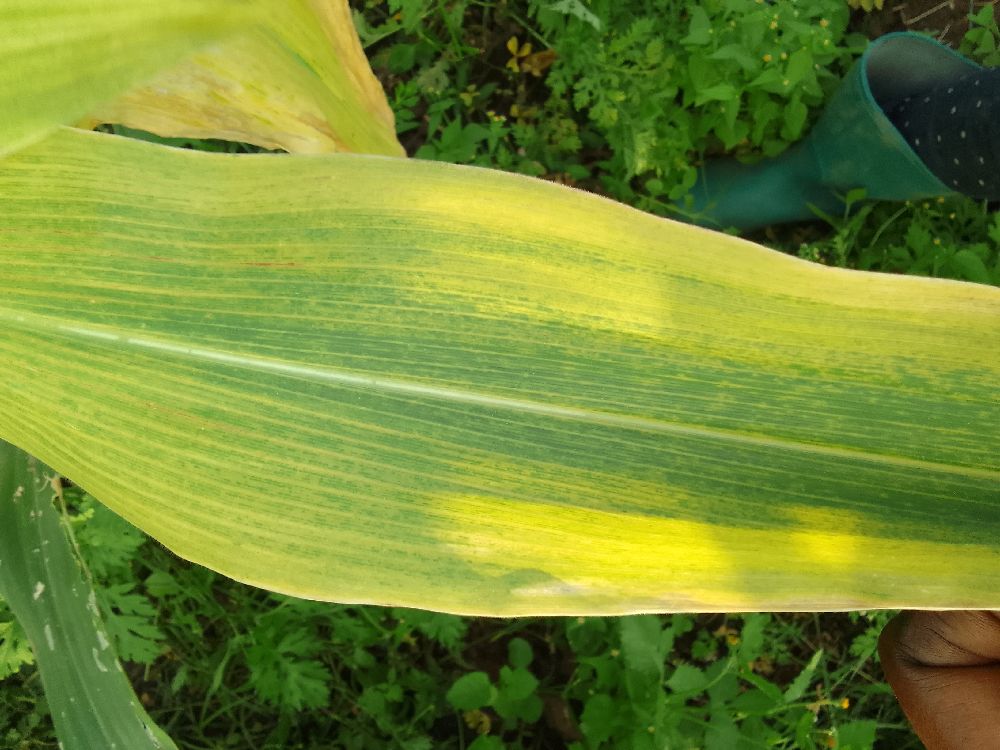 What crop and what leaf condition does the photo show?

maize, maize lethal necrosis
